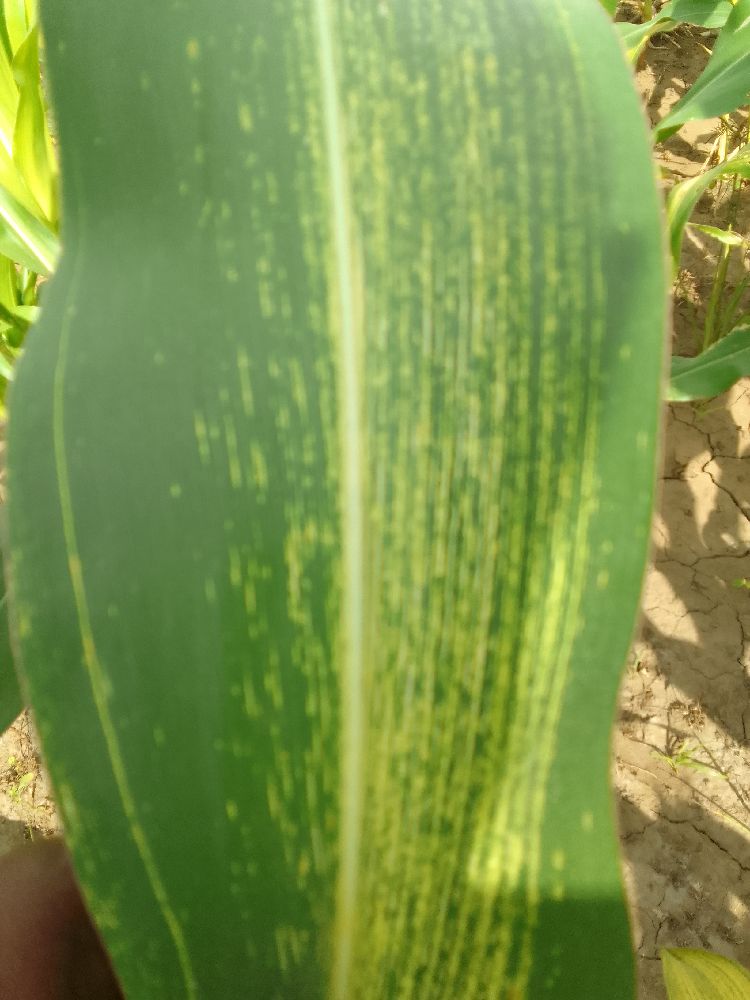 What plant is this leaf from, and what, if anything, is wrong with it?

maize, maize streak virus
